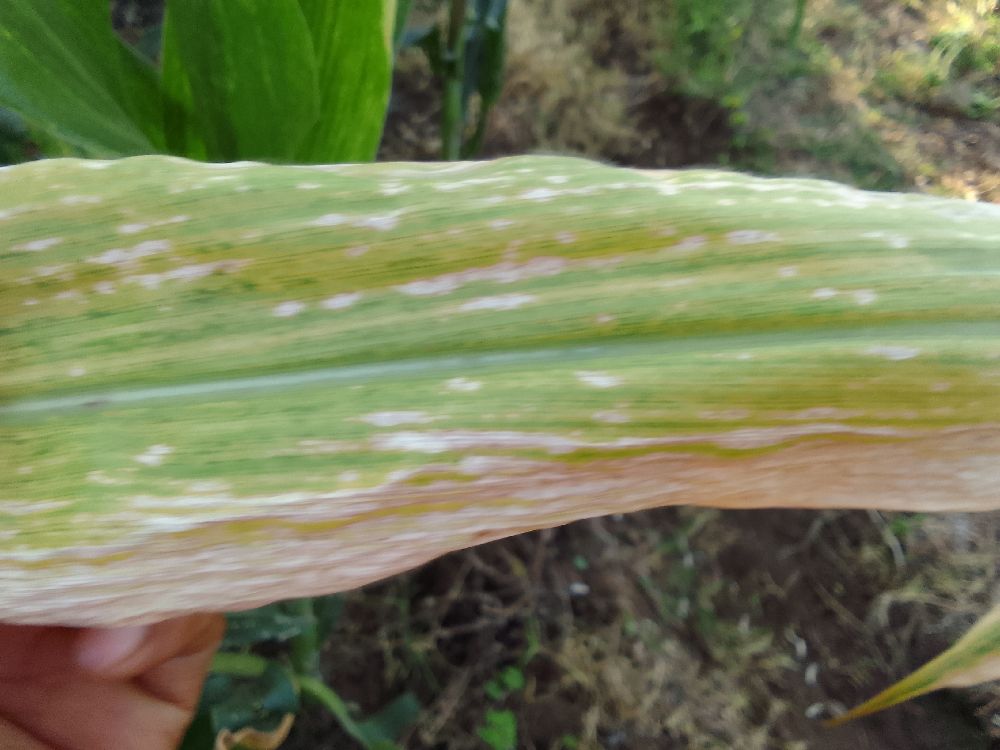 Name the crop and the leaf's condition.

maize, maize lethal necrosis
